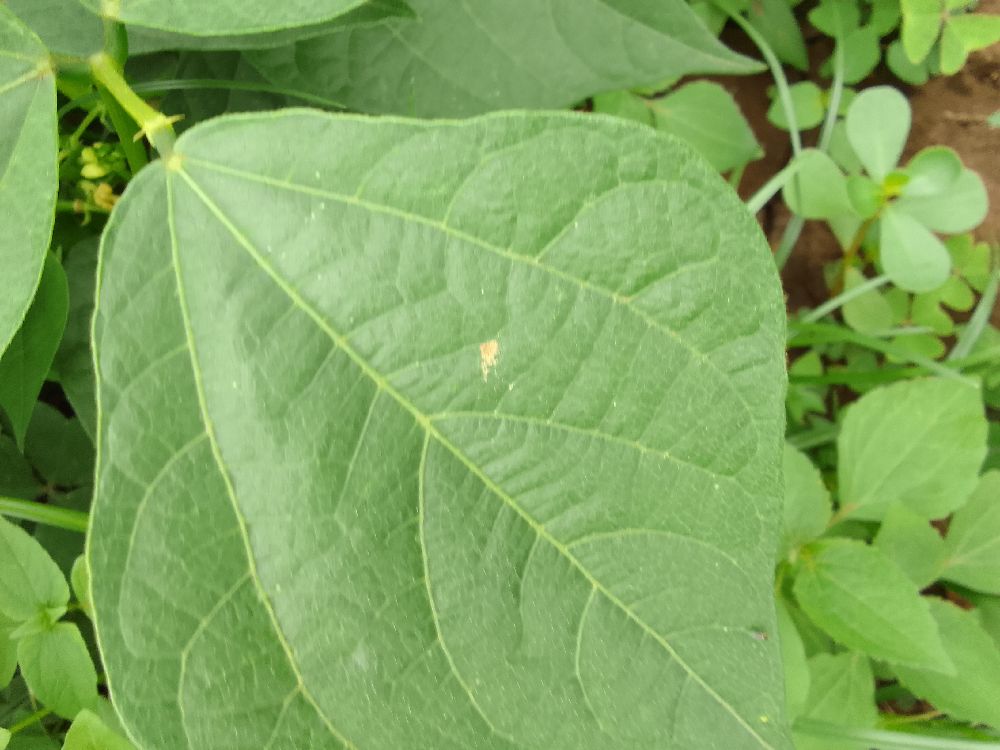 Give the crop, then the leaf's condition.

common bean, healthy
